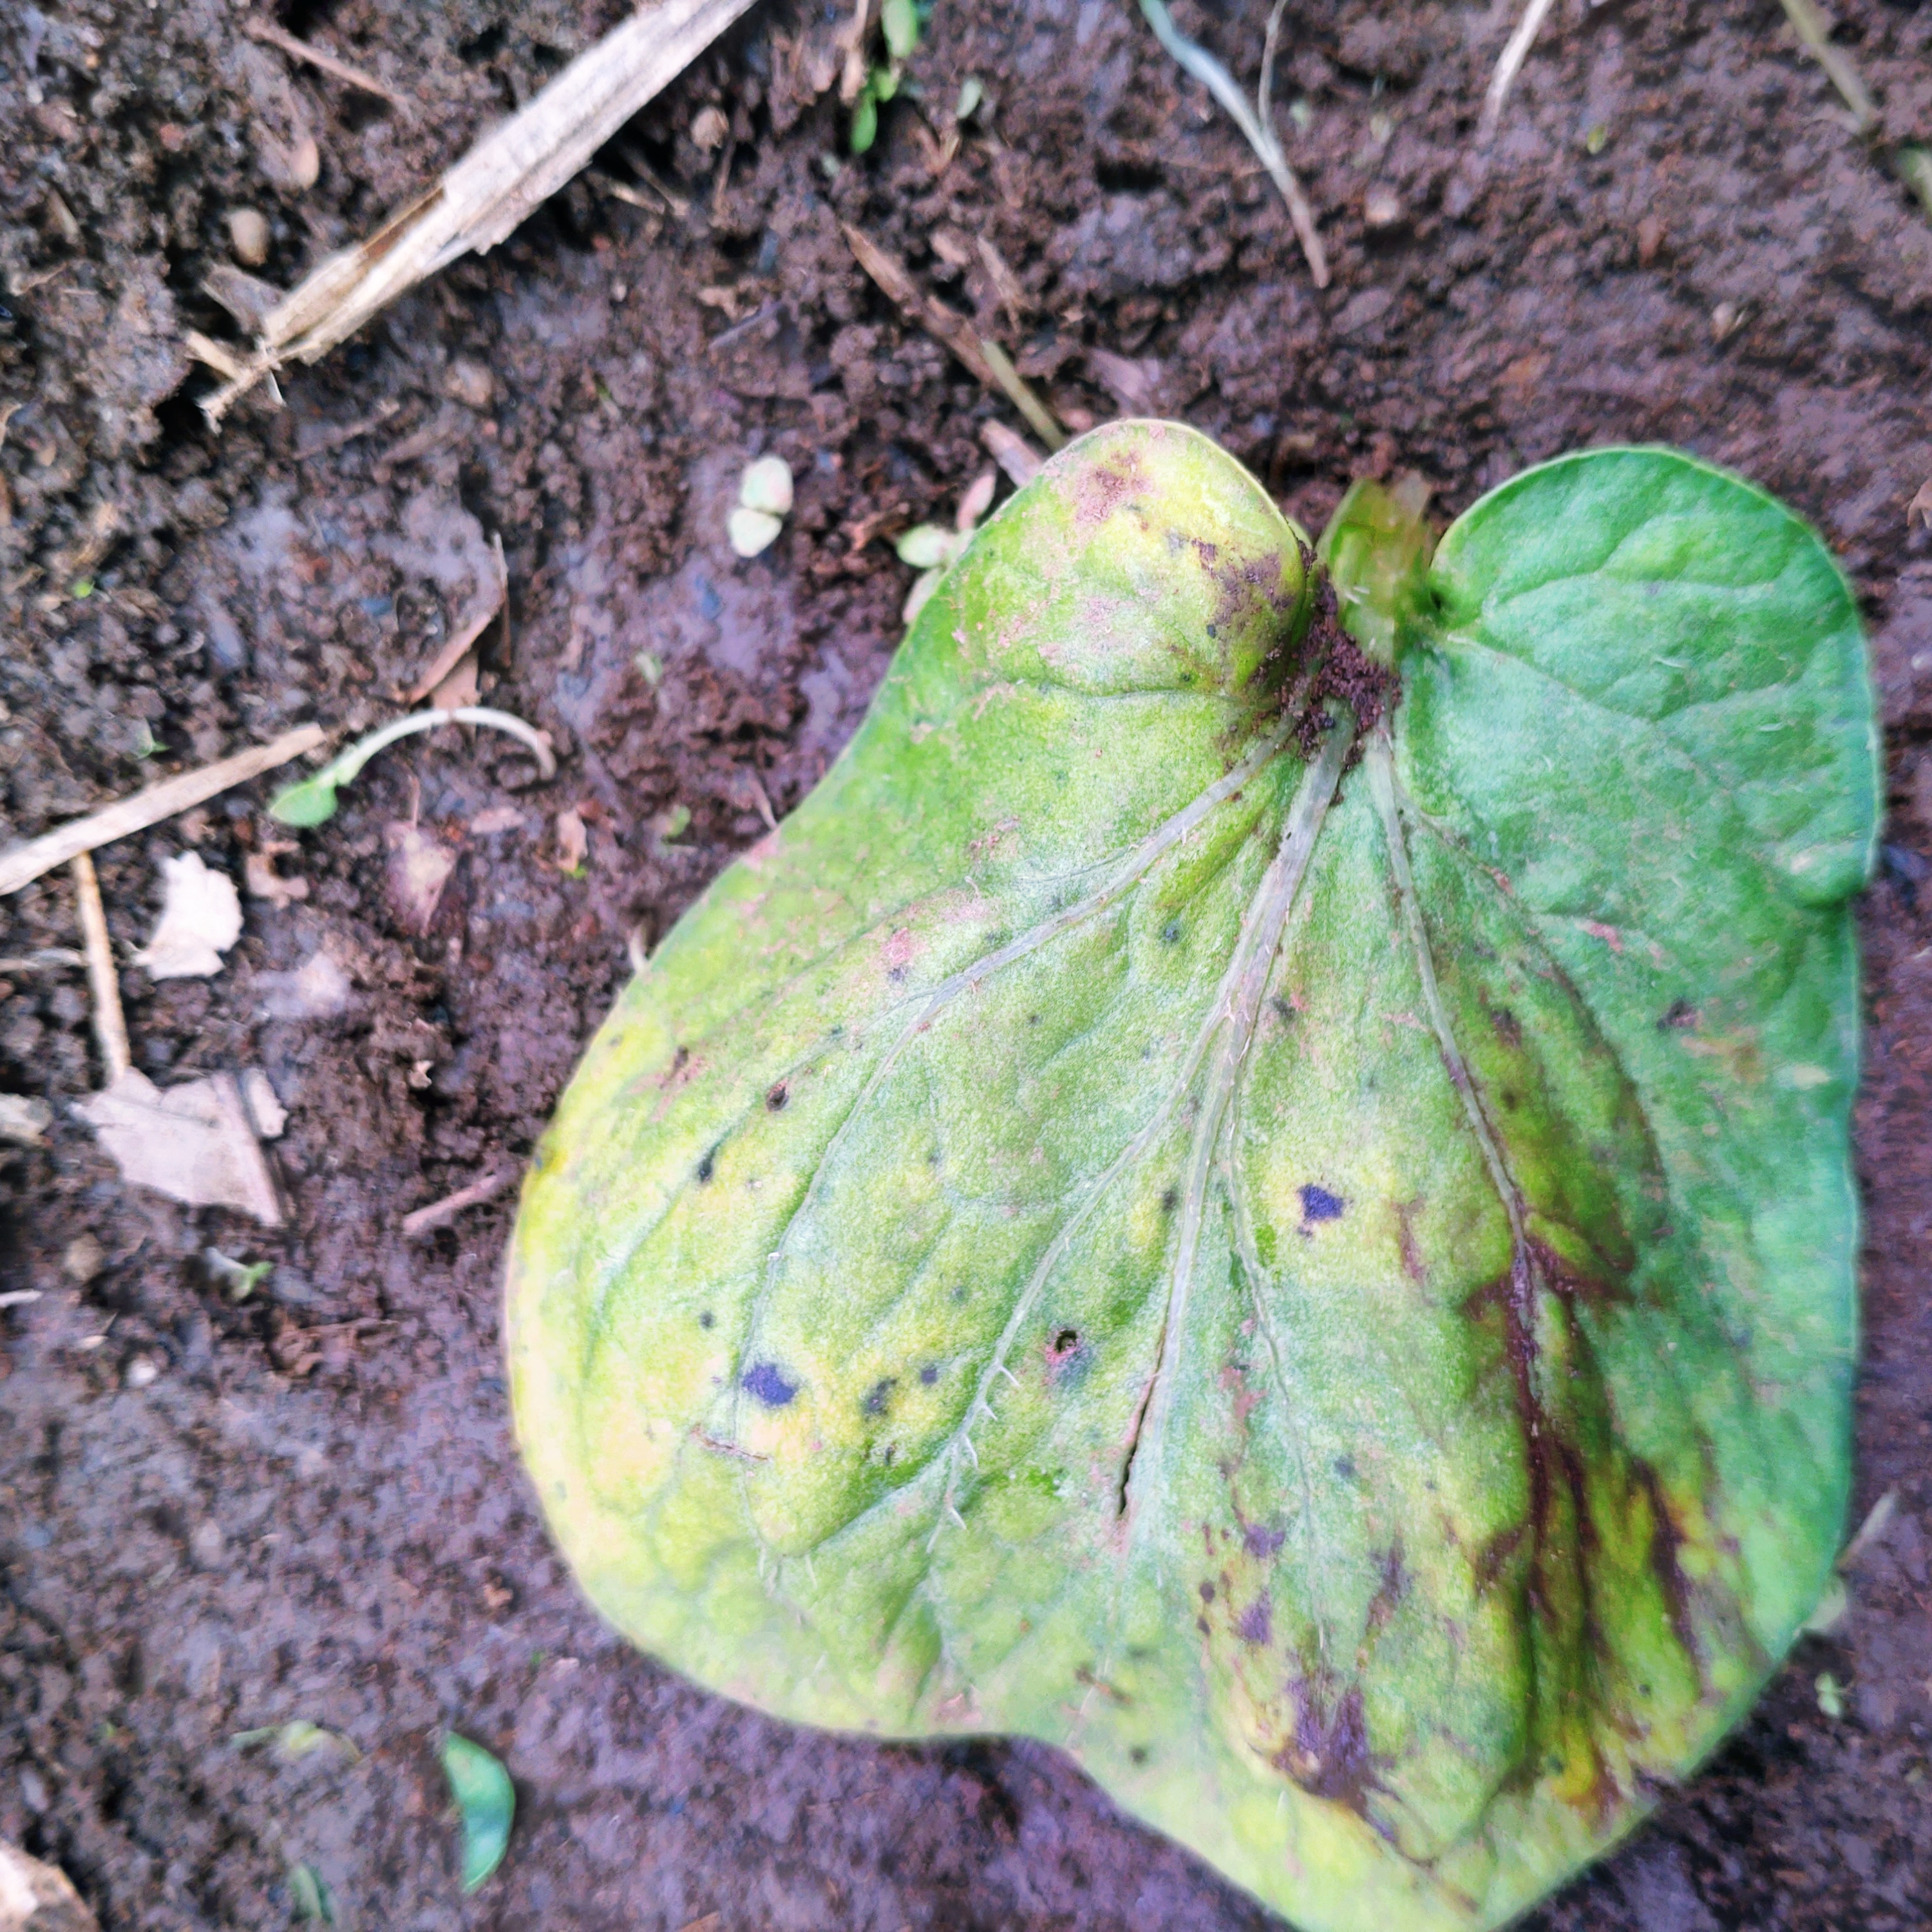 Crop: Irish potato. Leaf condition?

late blight
